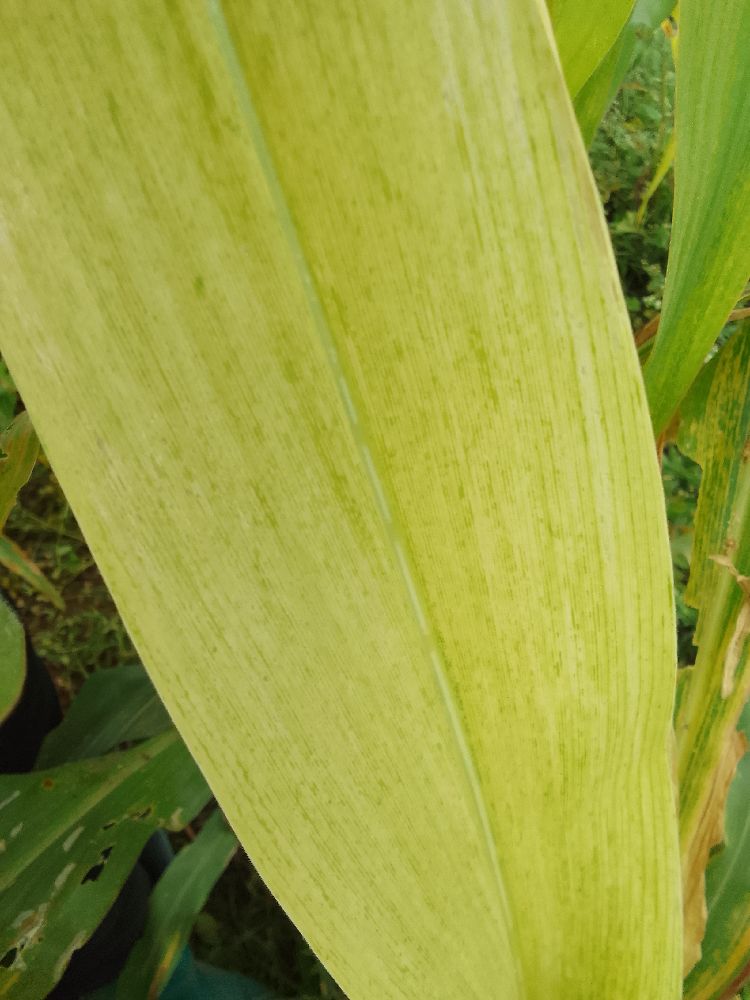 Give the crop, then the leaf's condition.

maize, maize lethal necrosis
